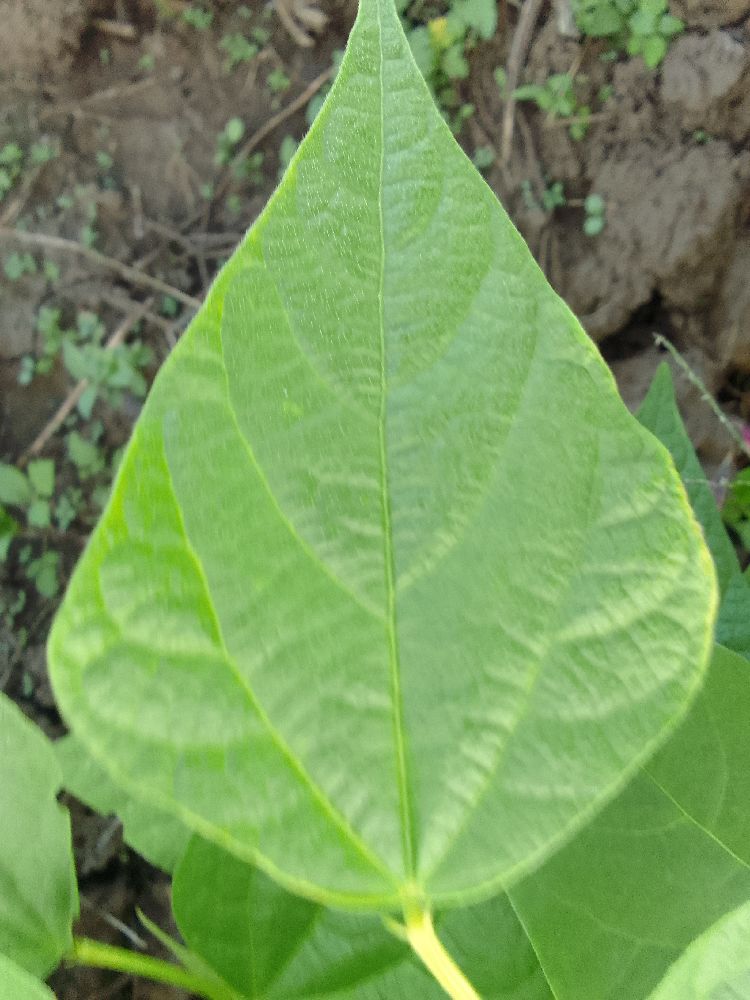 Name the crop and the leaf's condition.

common bean, healthy
